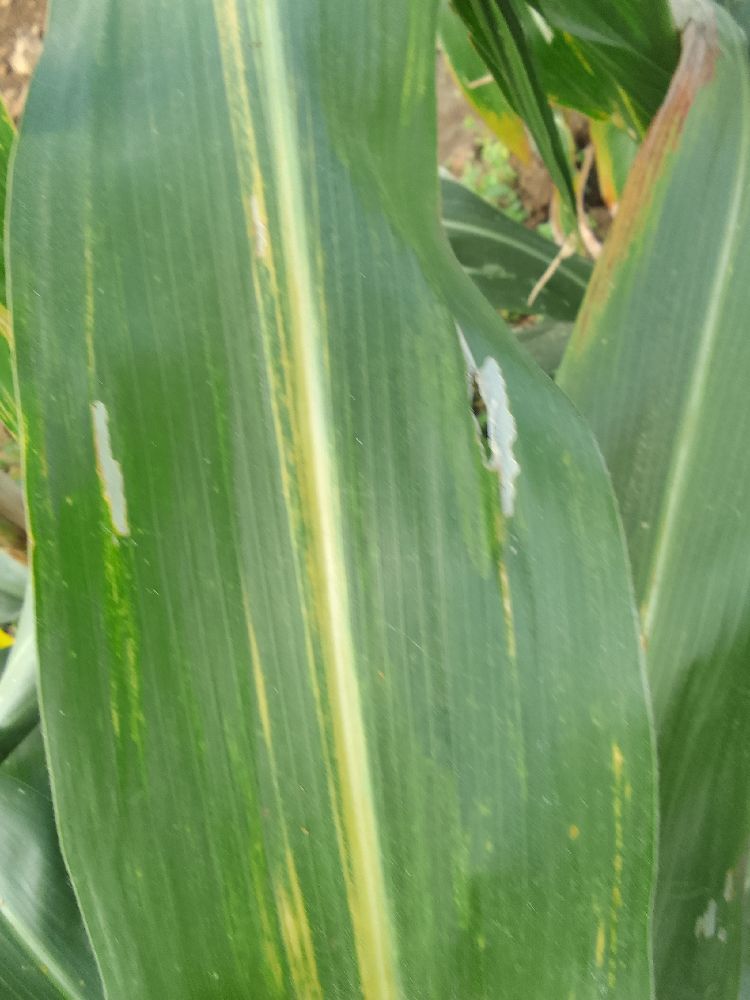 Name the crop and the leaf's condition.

maize, maize lethal necrosis
